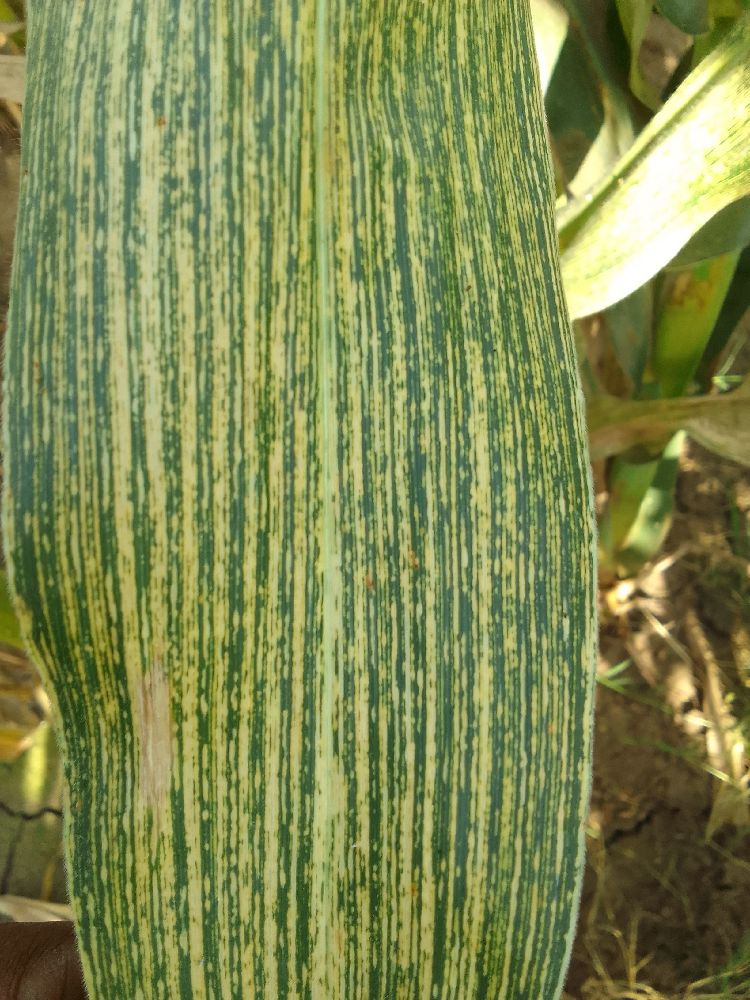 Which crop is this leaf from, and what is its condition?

maize, maize streak virus
